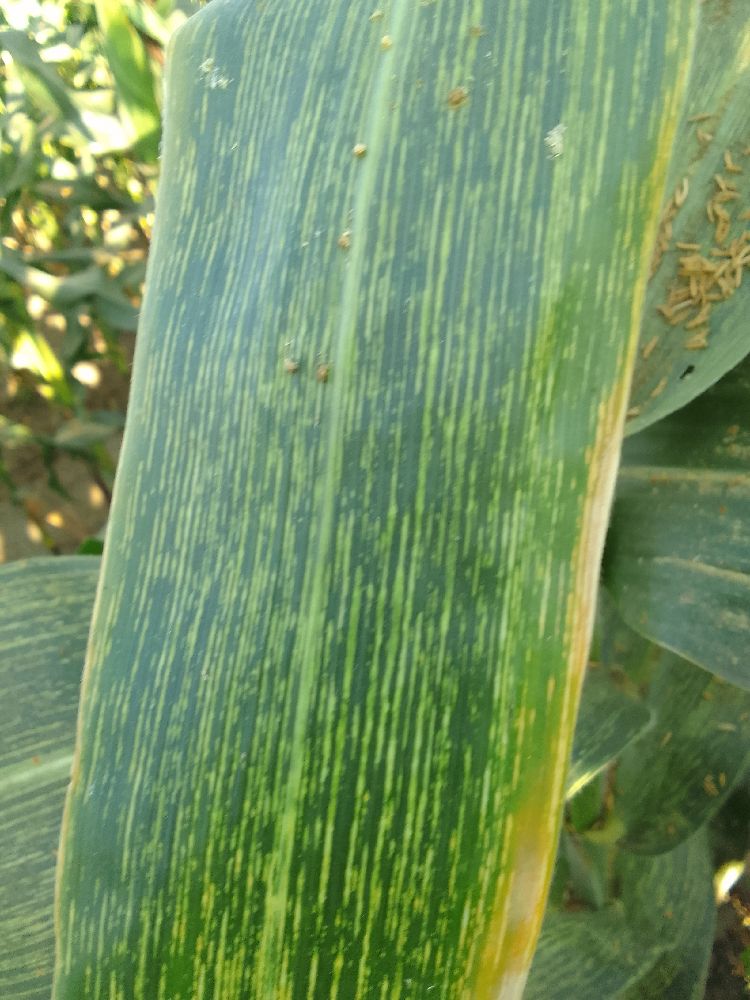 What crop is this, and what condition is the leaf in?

maize, maize streak virus
